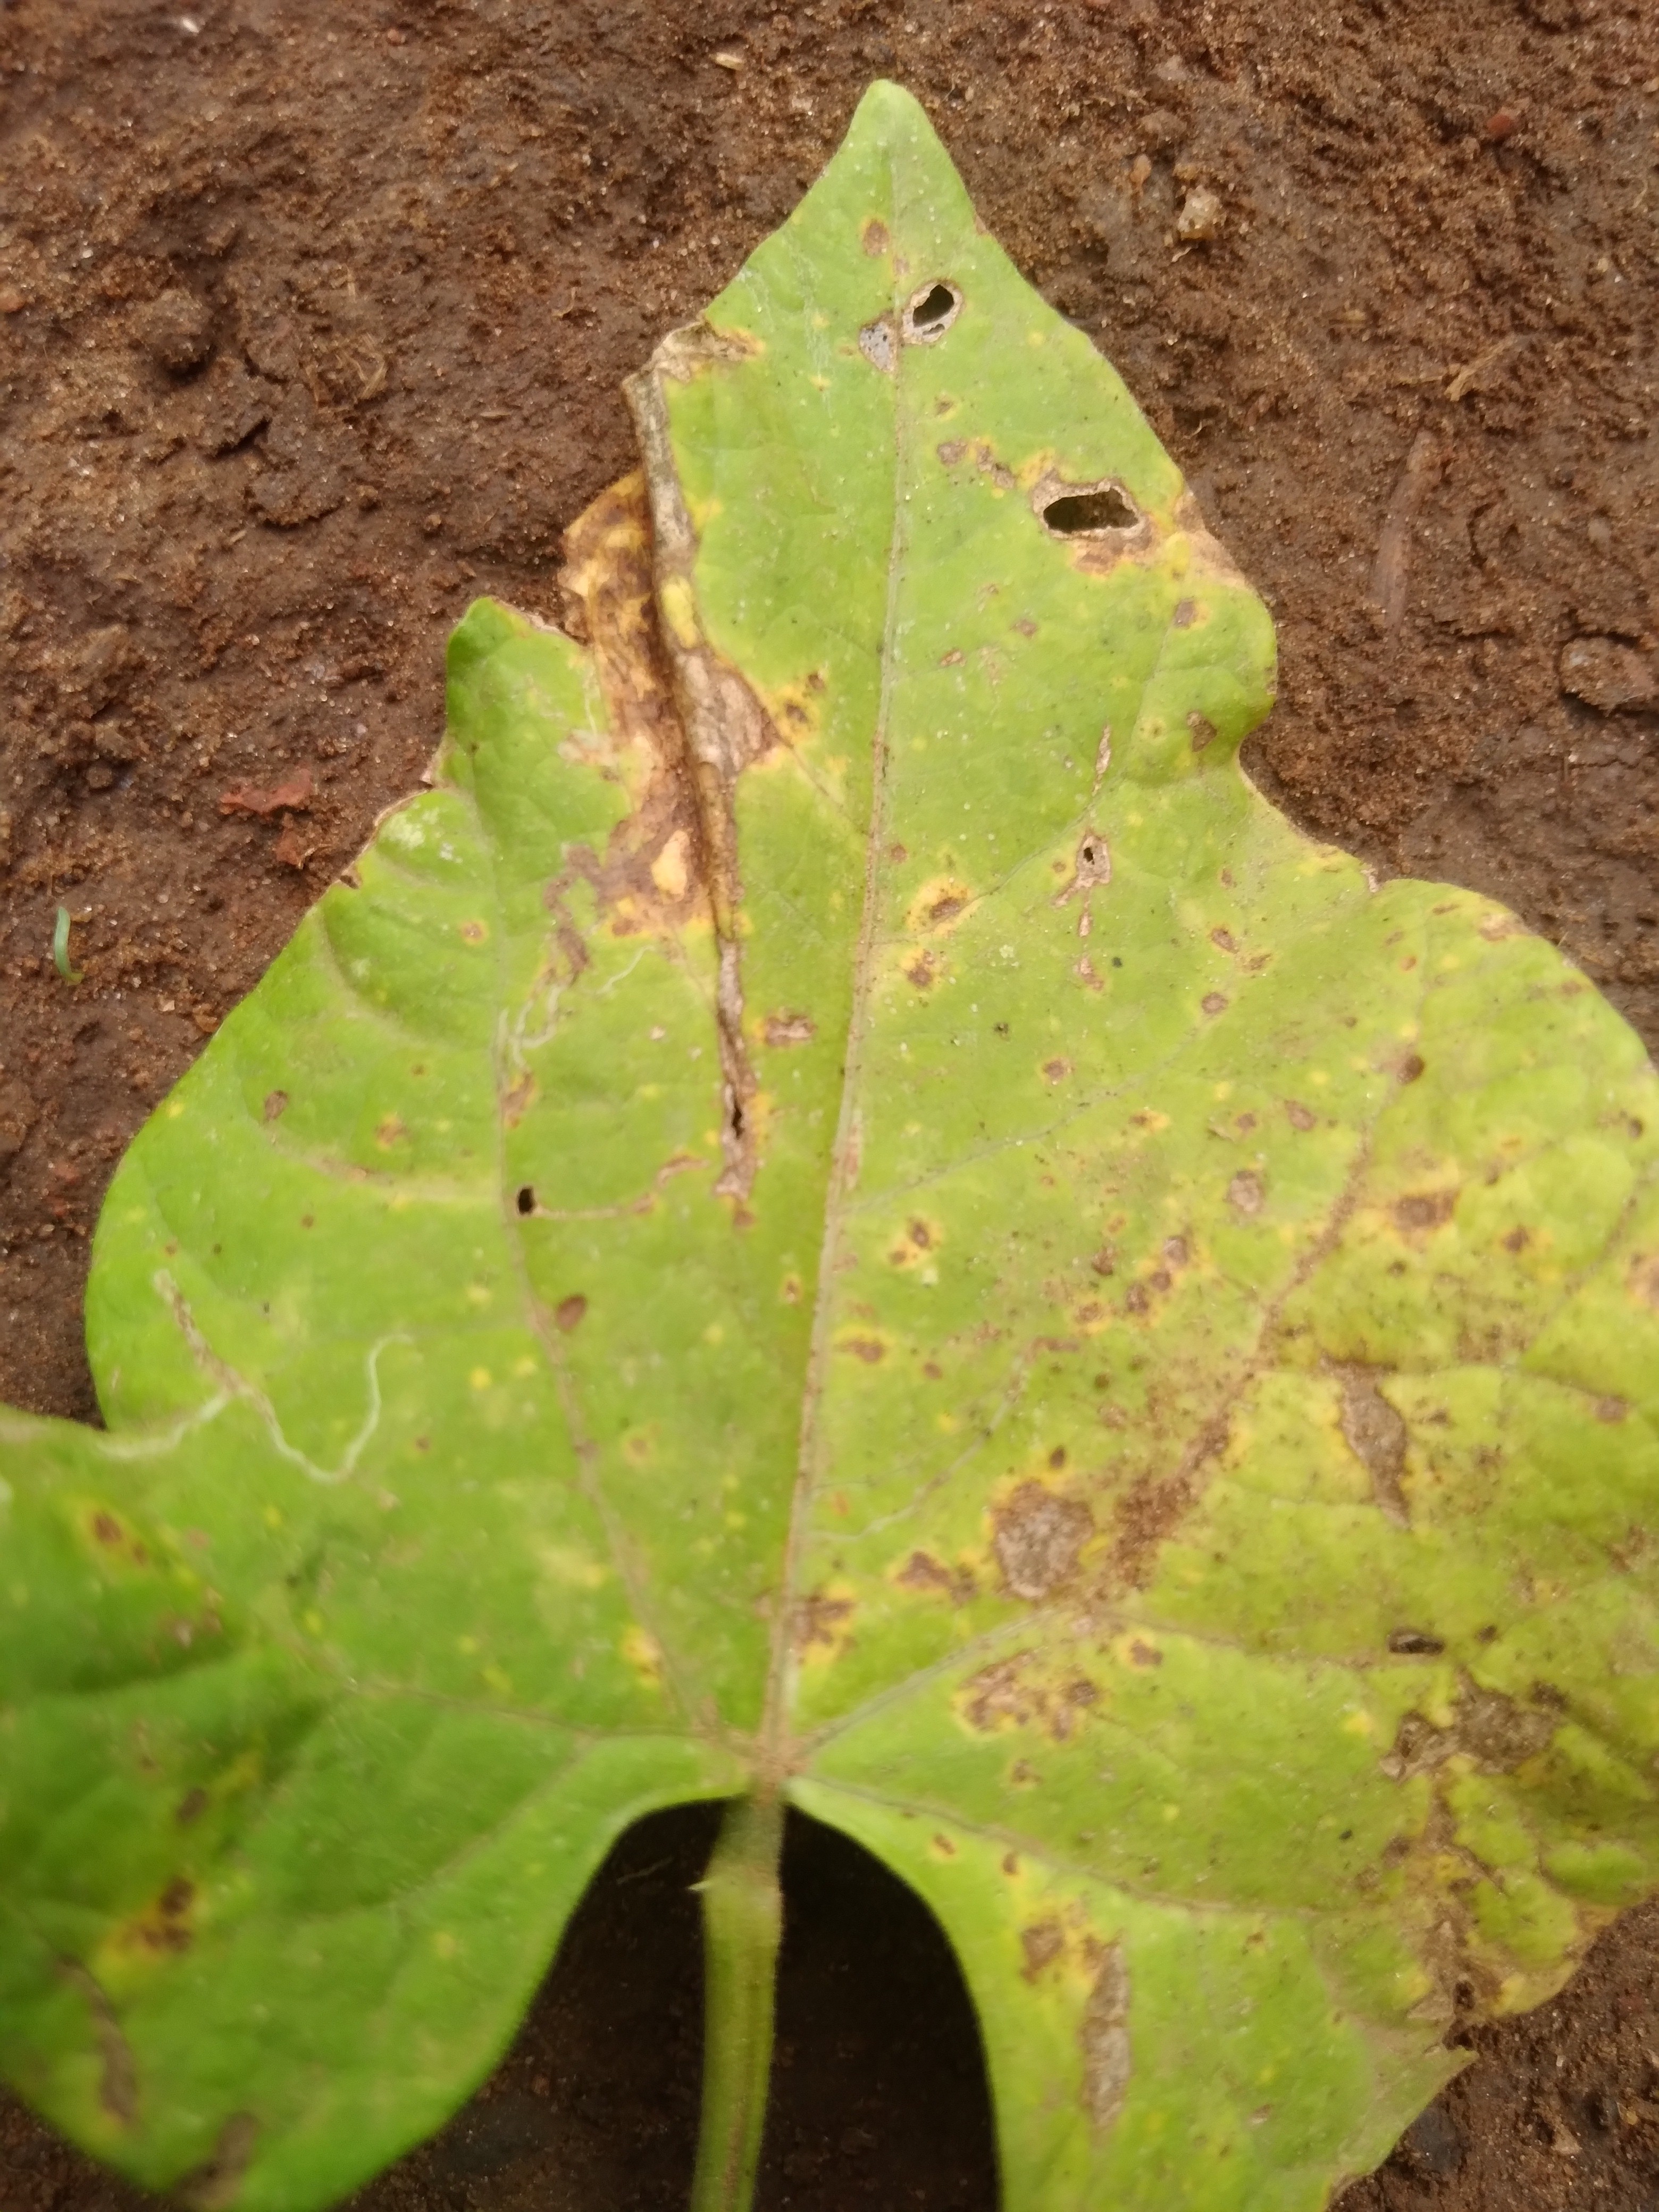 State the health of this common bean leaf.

rust
